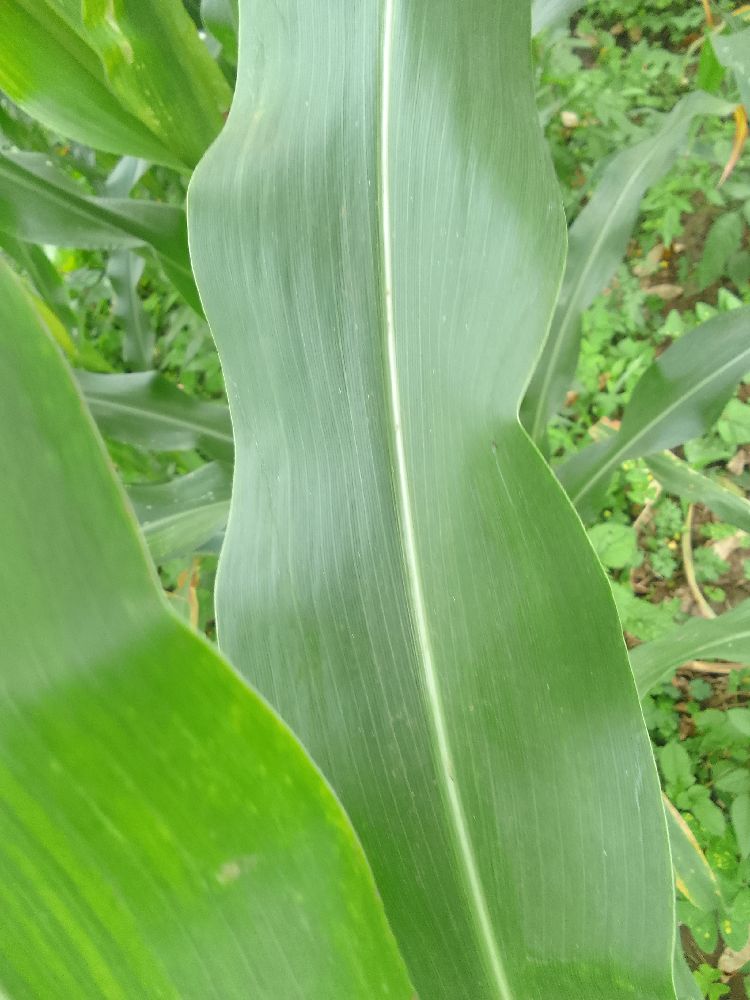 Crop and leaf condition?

maize, healthy
